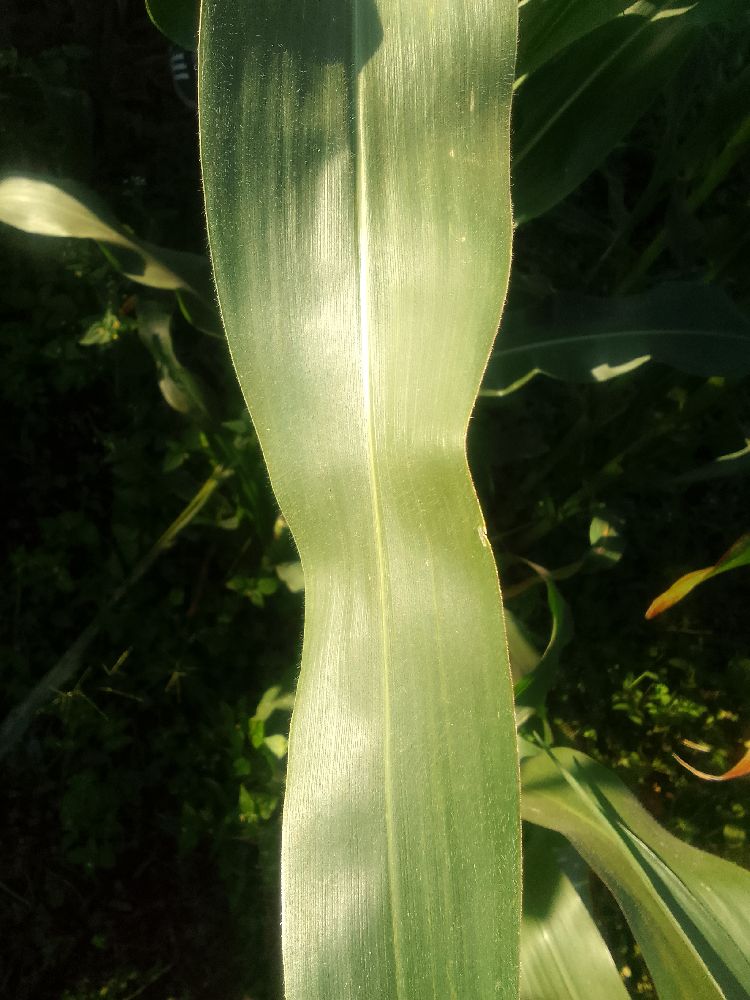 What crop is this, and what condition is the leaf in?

maize, healthy
